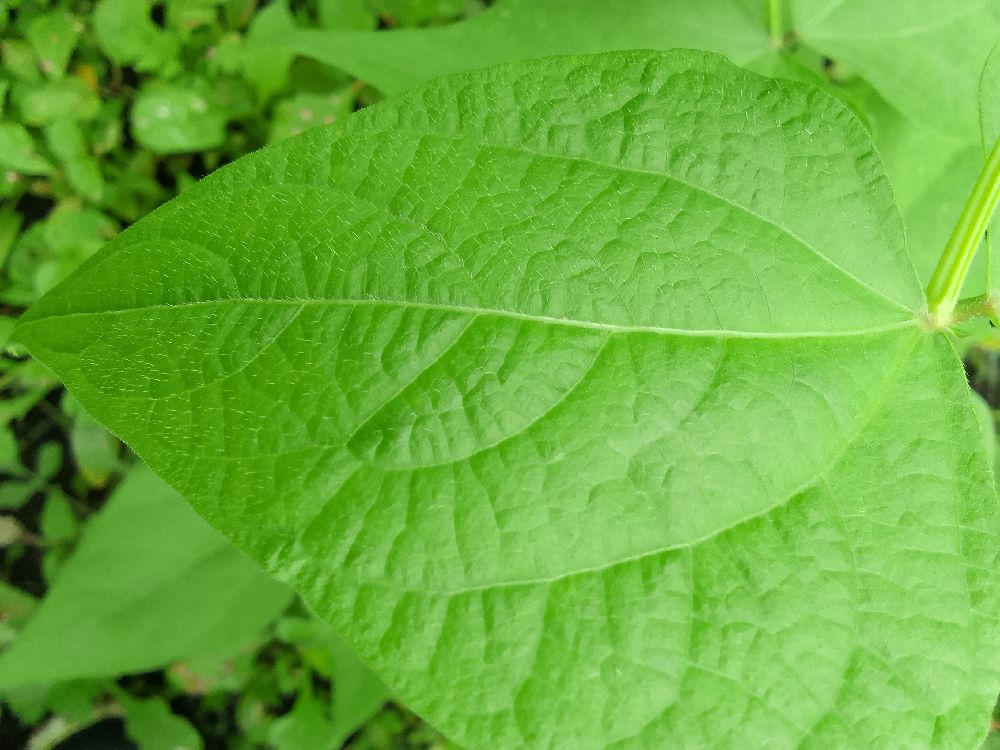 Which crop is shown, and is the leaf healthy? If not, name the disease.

common bean, healthy
